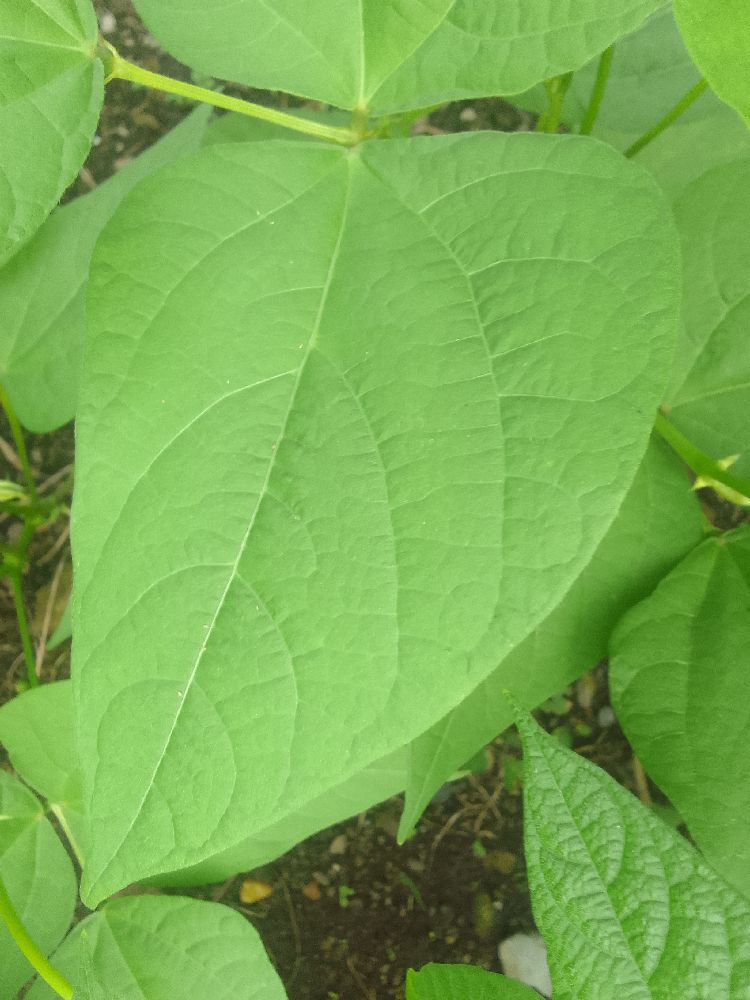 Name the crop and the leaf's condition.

common bean, healthy
